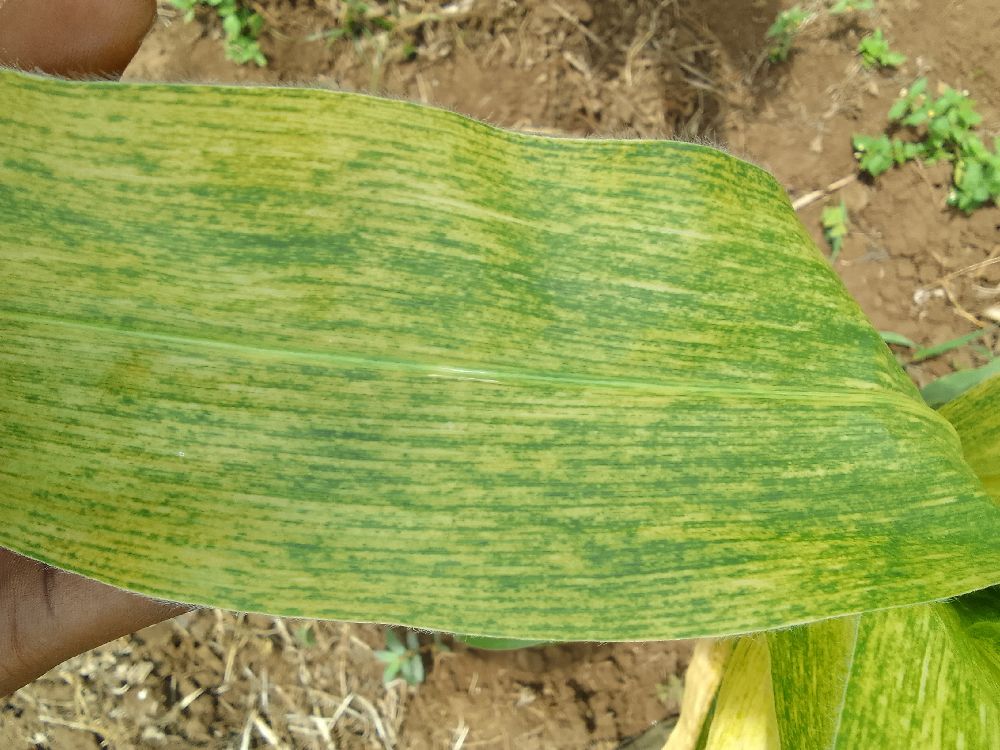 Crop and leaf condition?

maize, maize lethal necrosis
